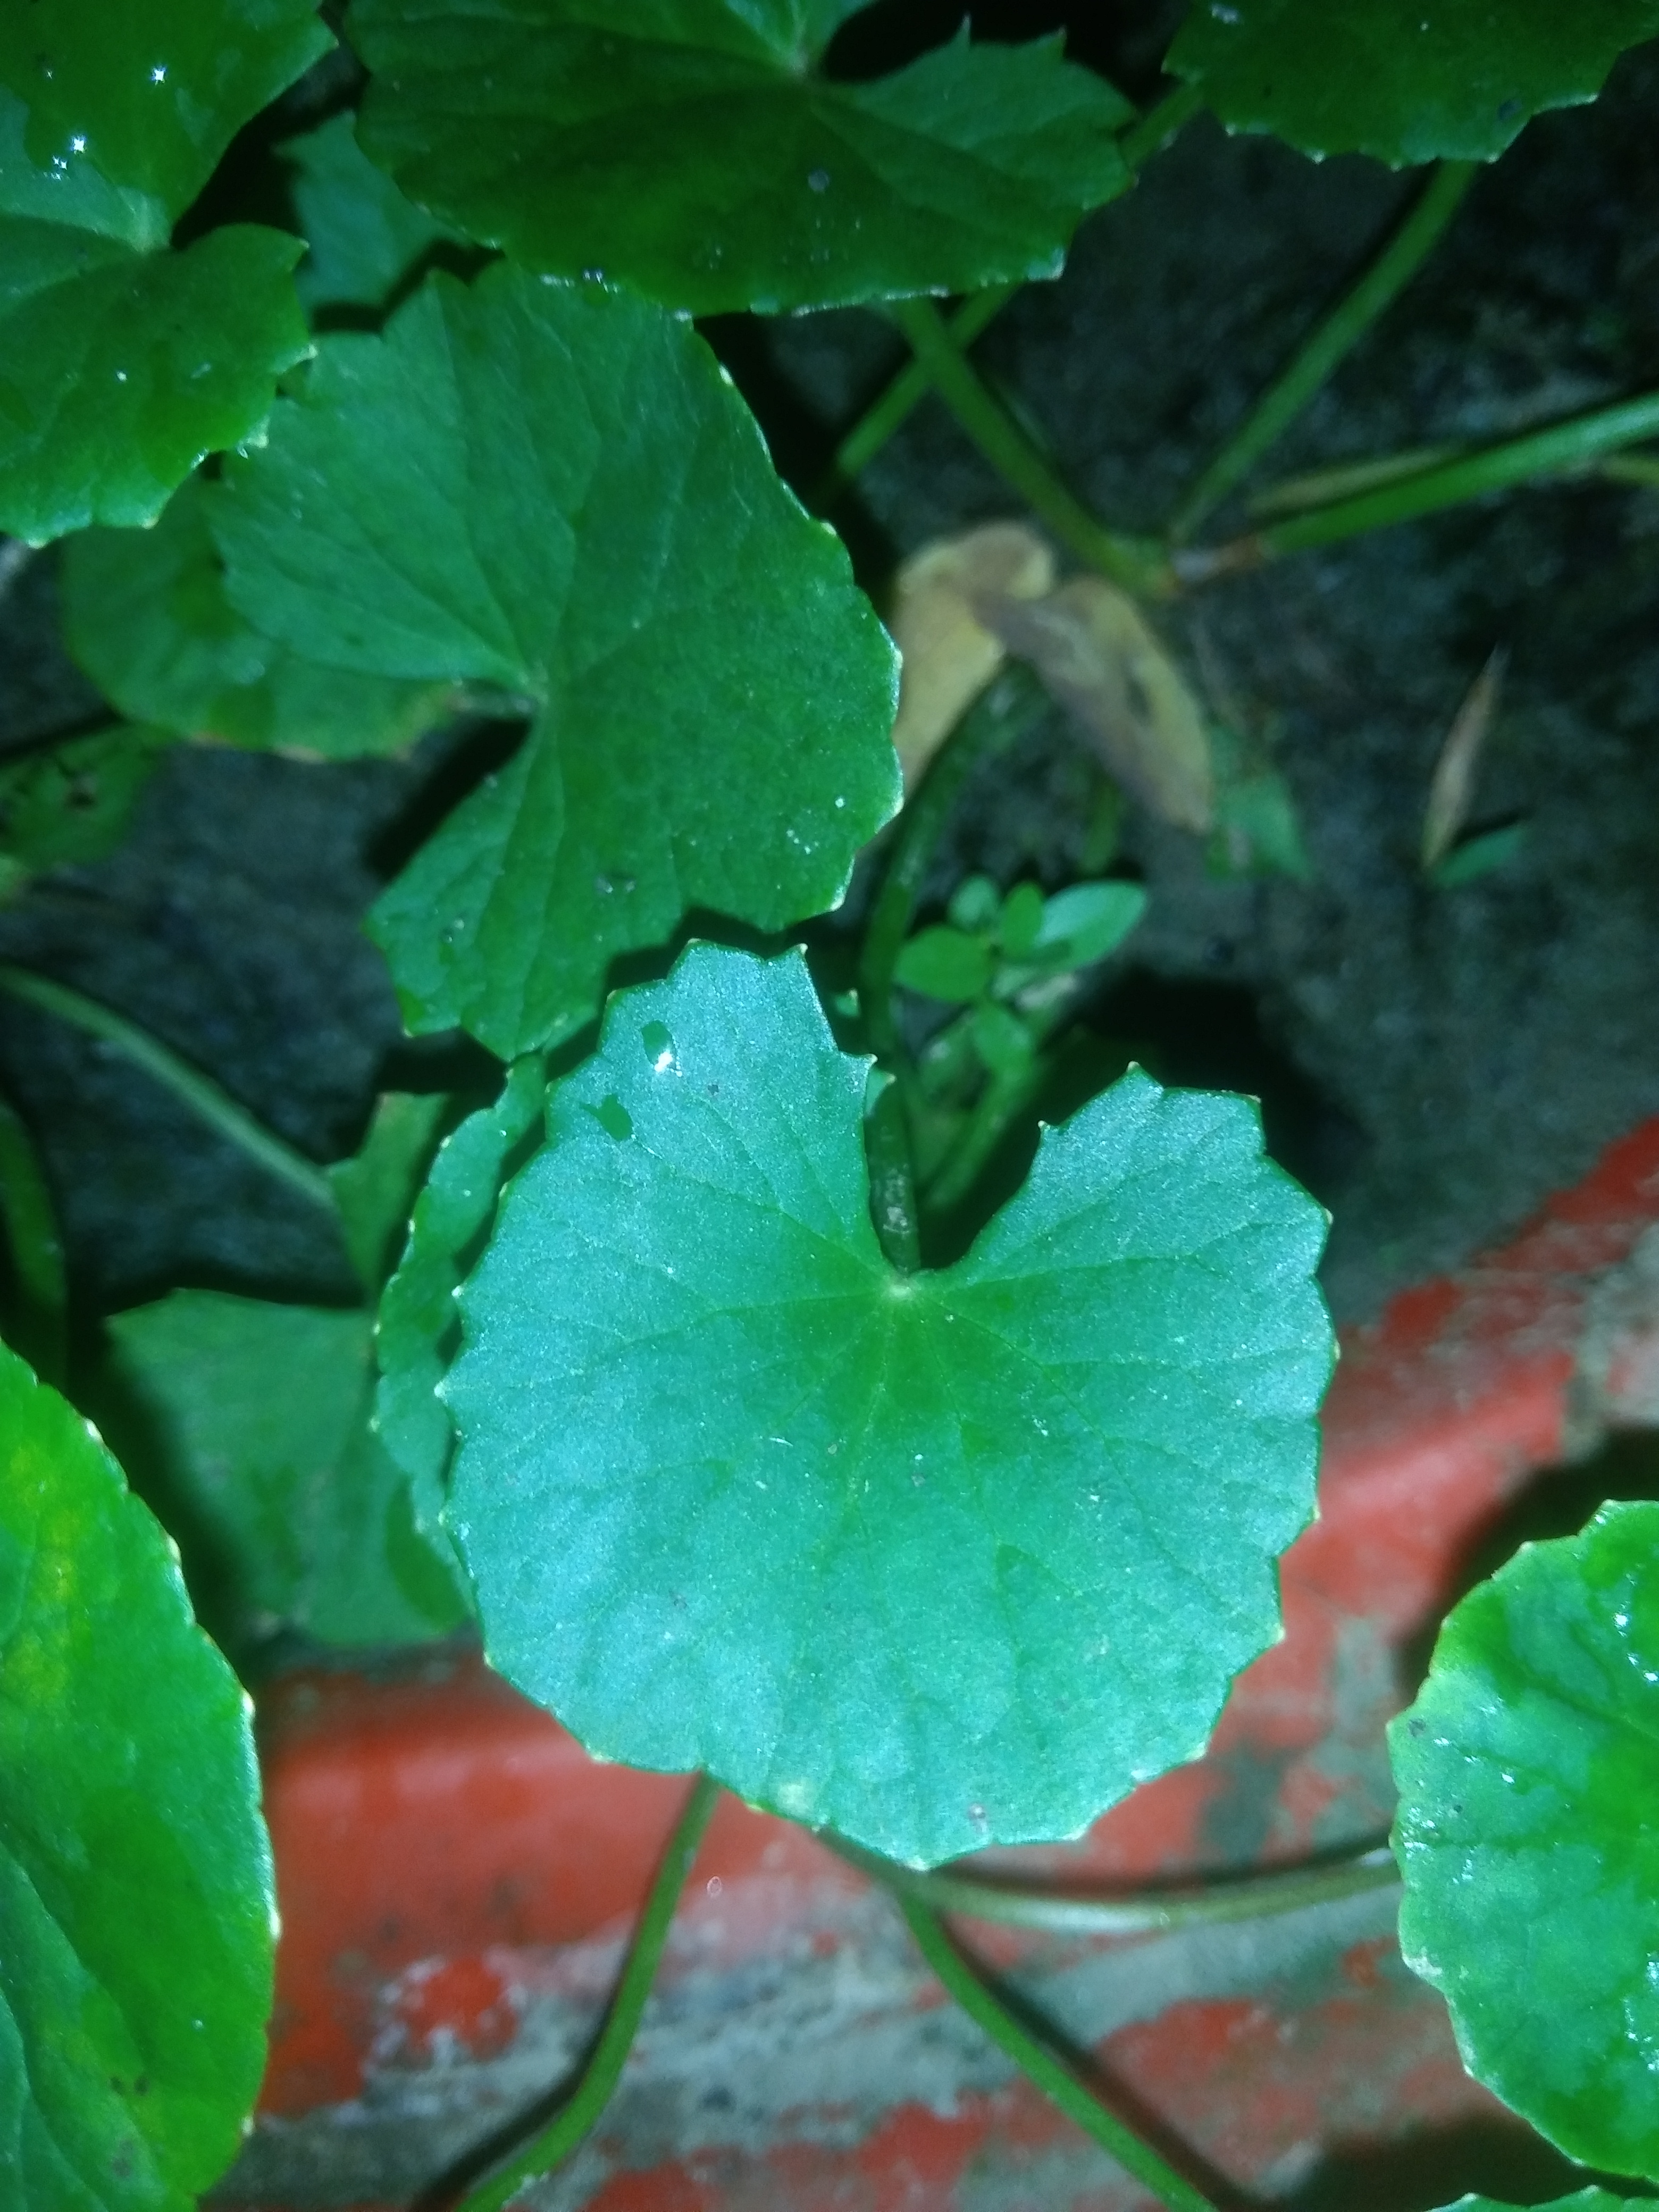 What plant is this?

thankuni
